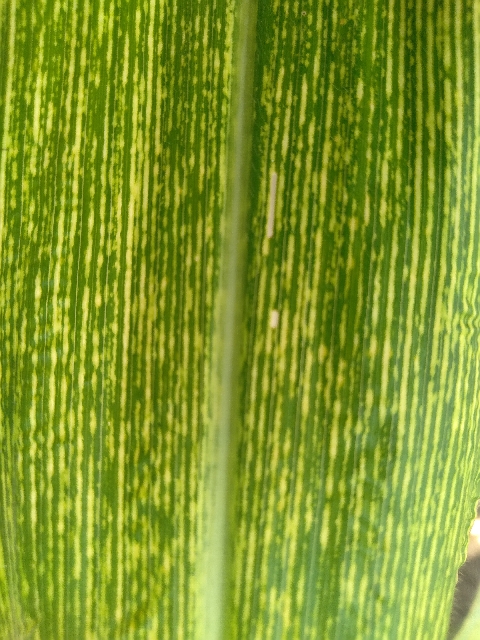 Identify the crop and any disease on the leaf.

maize, maize streak virus
